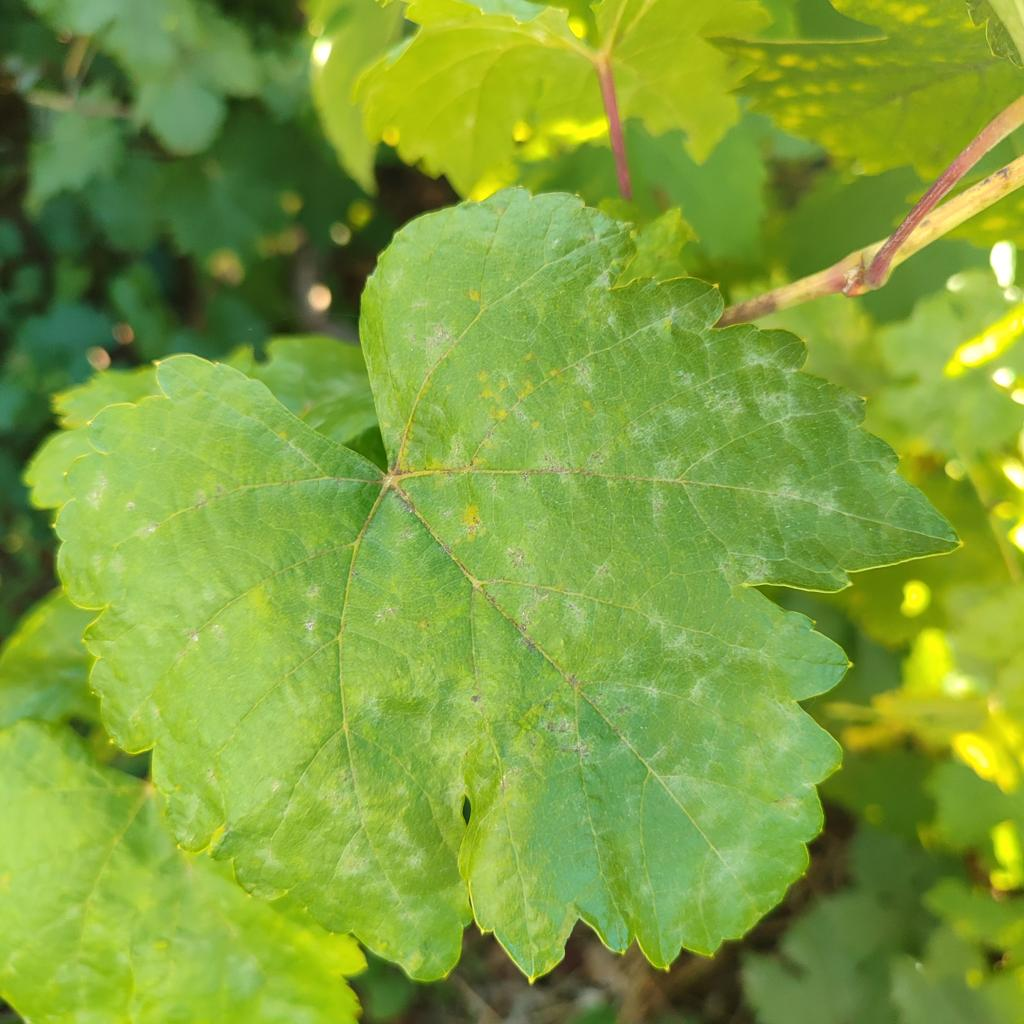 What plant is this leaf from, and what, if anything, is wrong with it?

grapevine, powdery mildew
